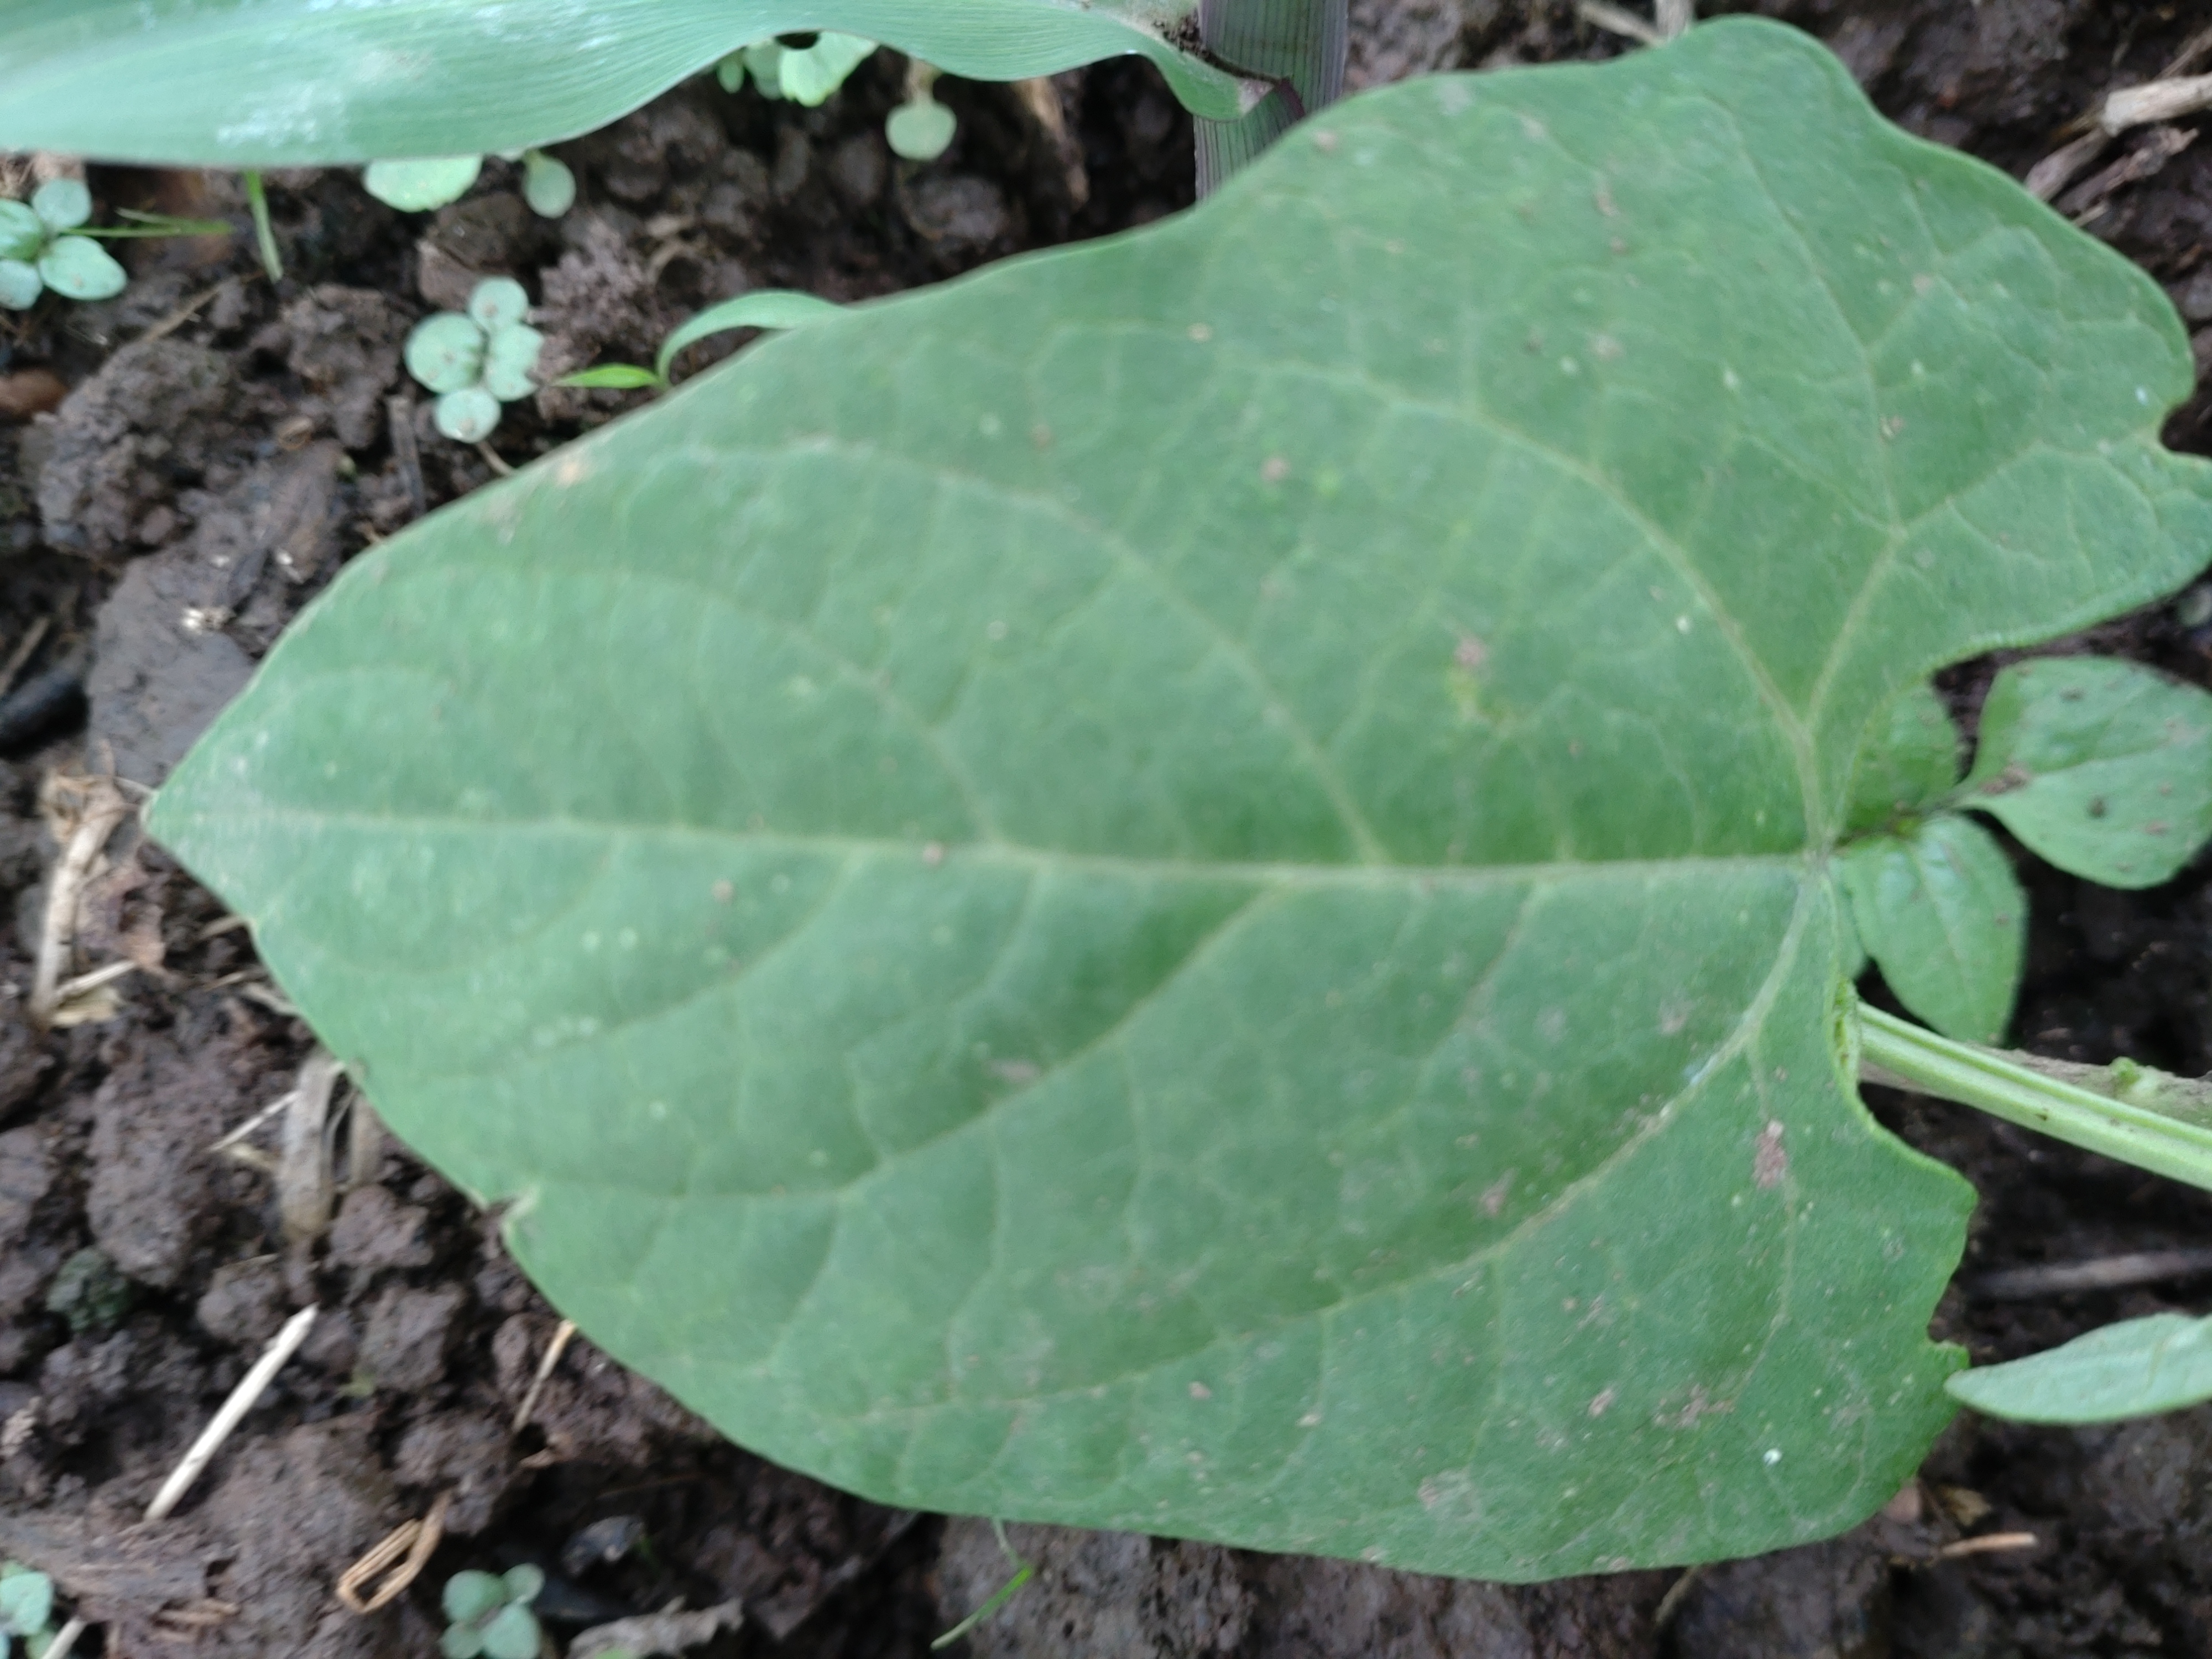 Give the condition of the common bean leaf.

healthy
